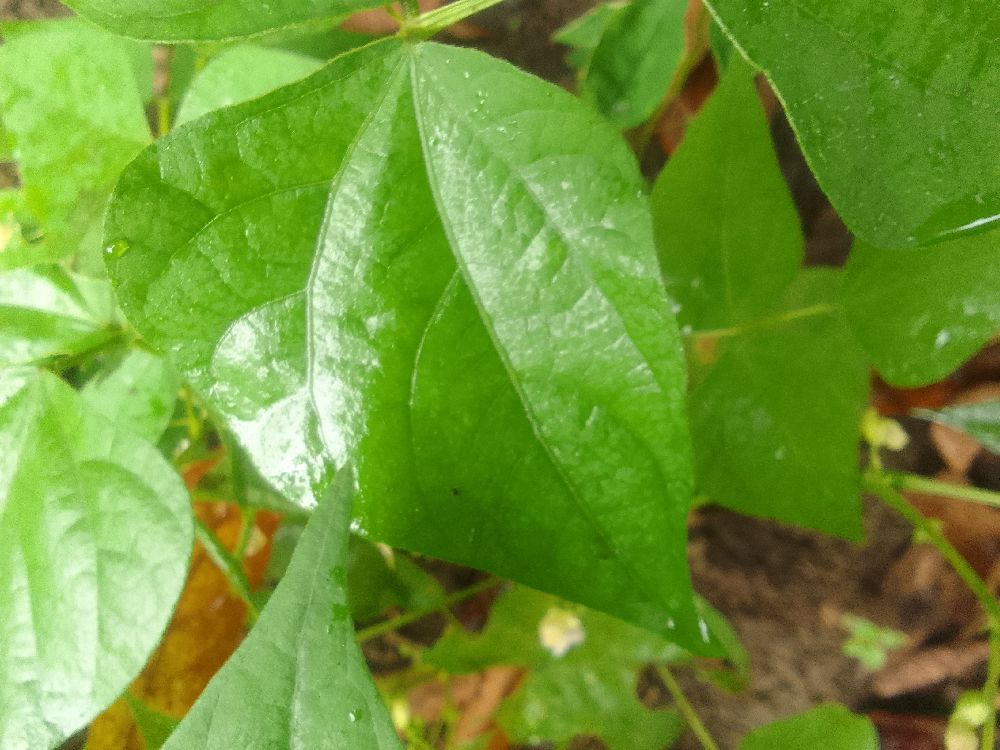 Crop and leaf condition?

common bean, healthy
